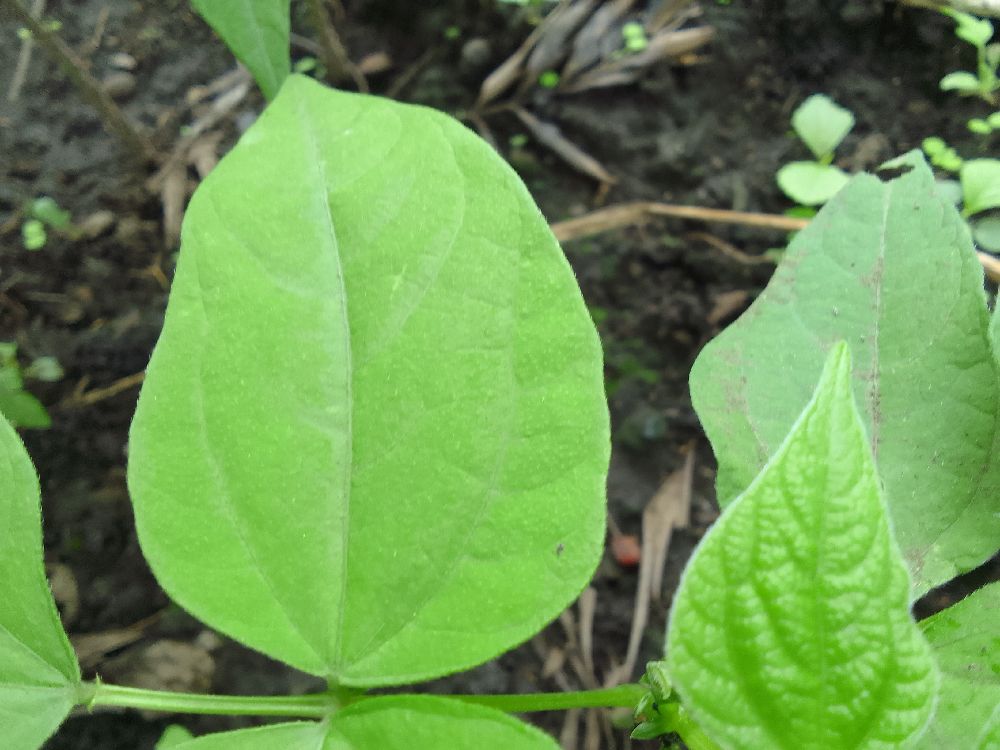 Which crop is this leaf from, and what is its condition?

common bean, healthy
